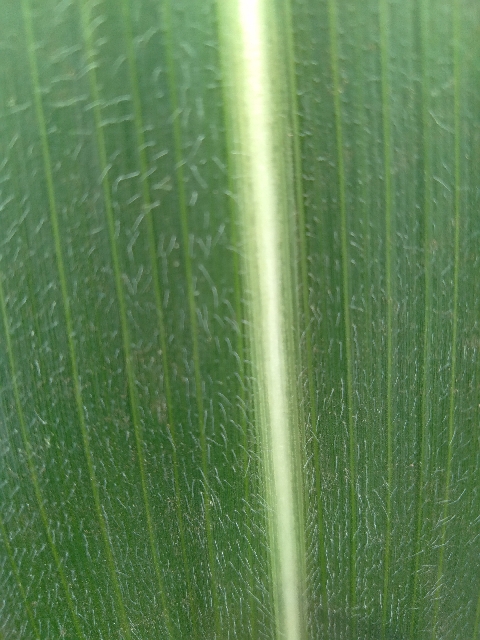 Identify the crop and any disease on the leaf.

maize, healthy
